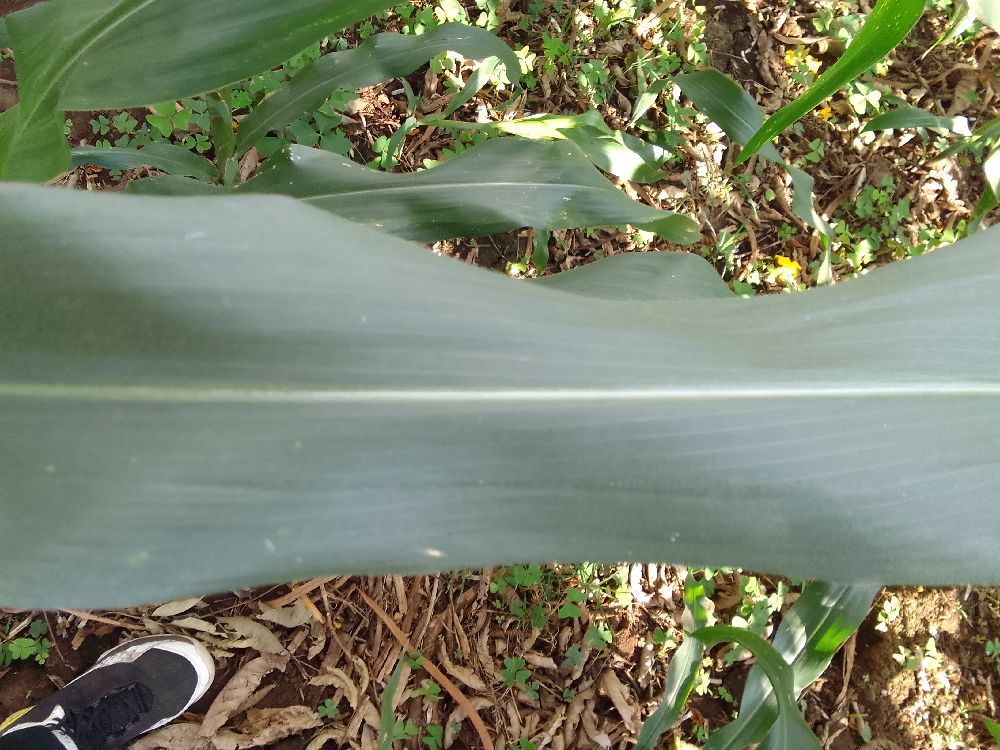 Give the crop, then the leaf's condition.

maize, healthy
